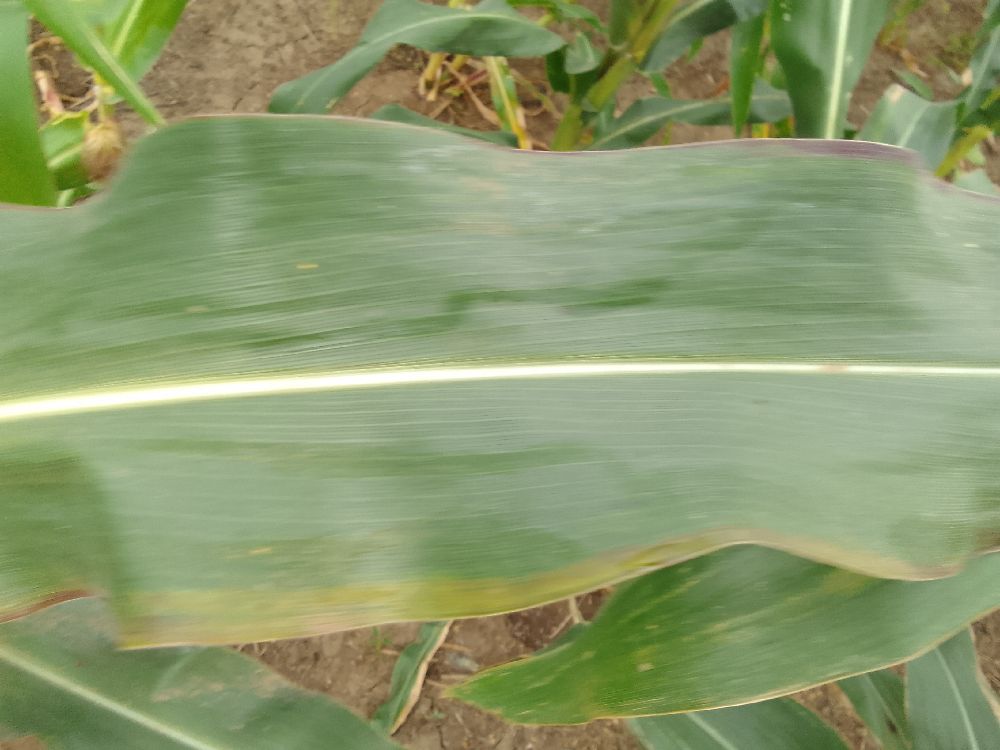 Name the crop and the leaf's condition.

maize, healthy
